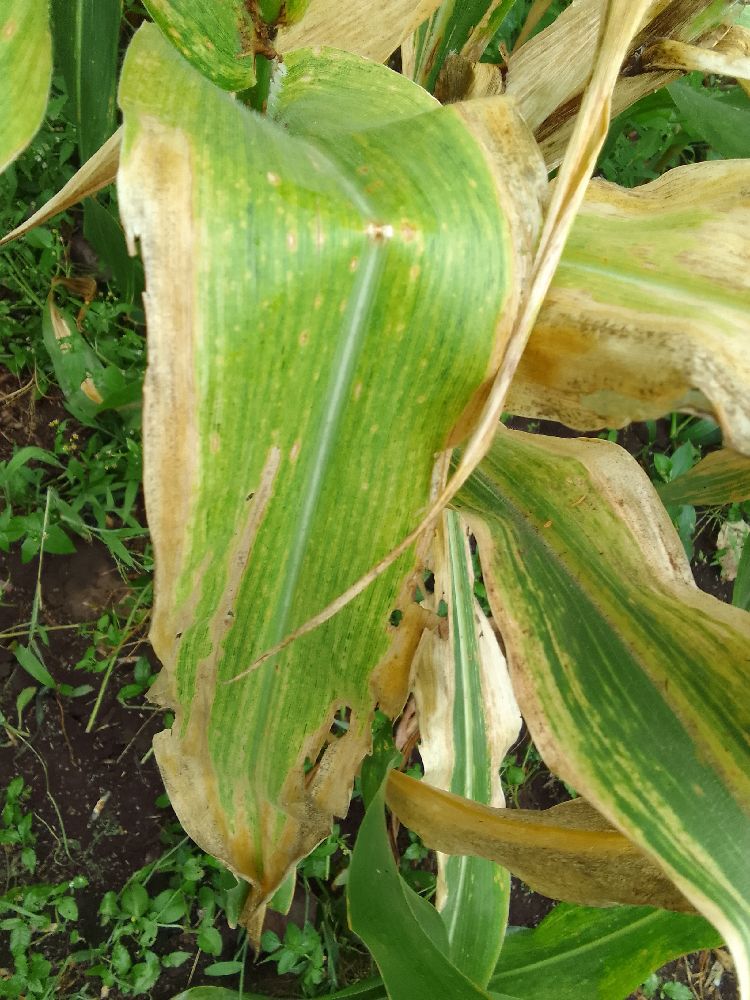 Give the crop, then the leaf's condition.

maize, maize lethal necrosis
